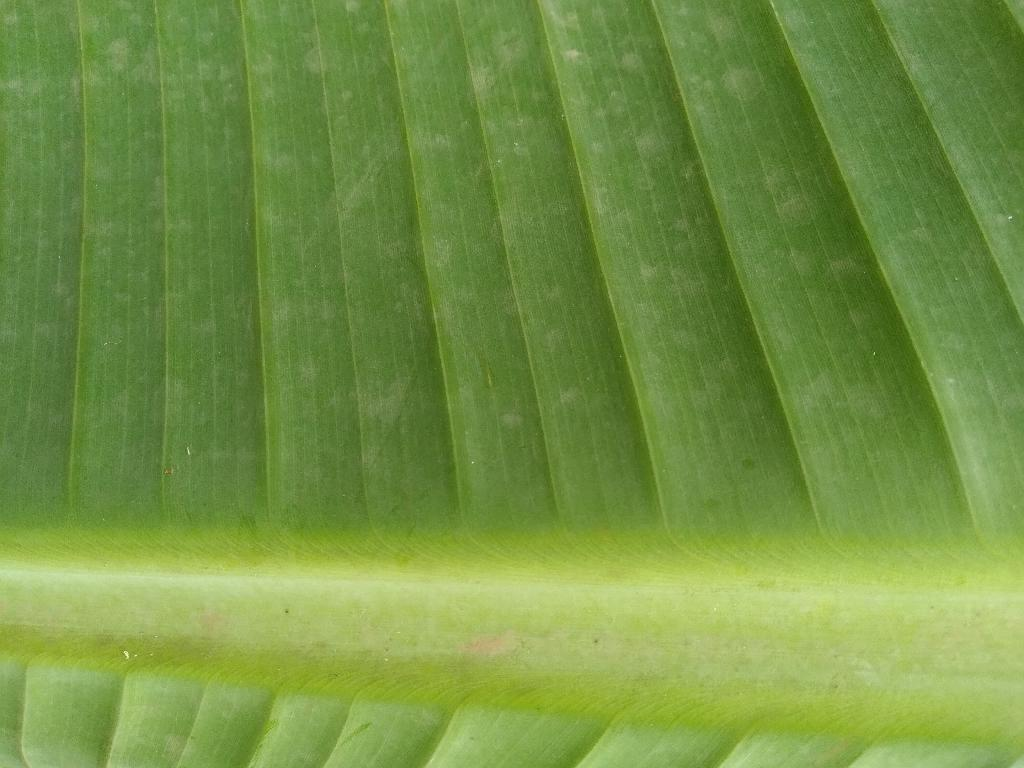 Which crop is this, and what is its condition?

banana, healthy
